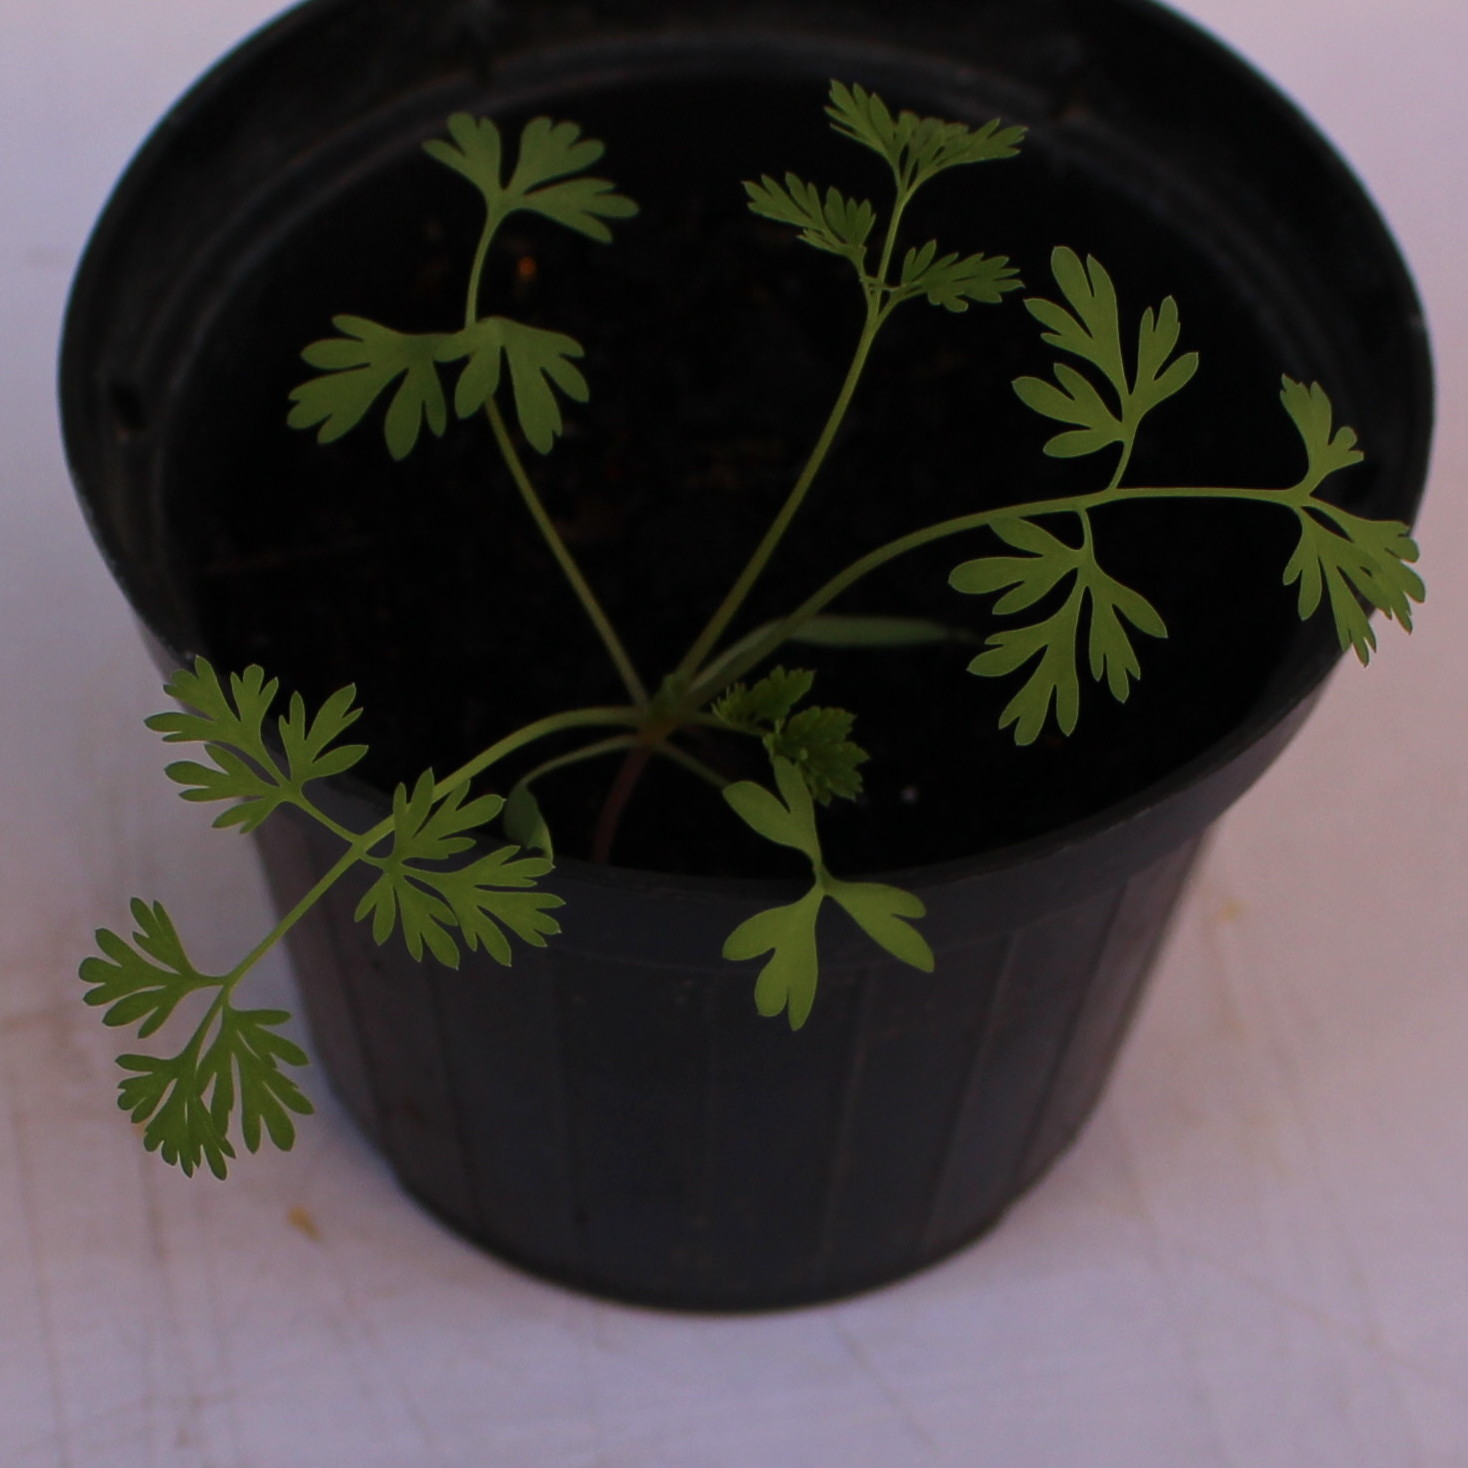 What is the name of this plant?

Fumaria officinalis
